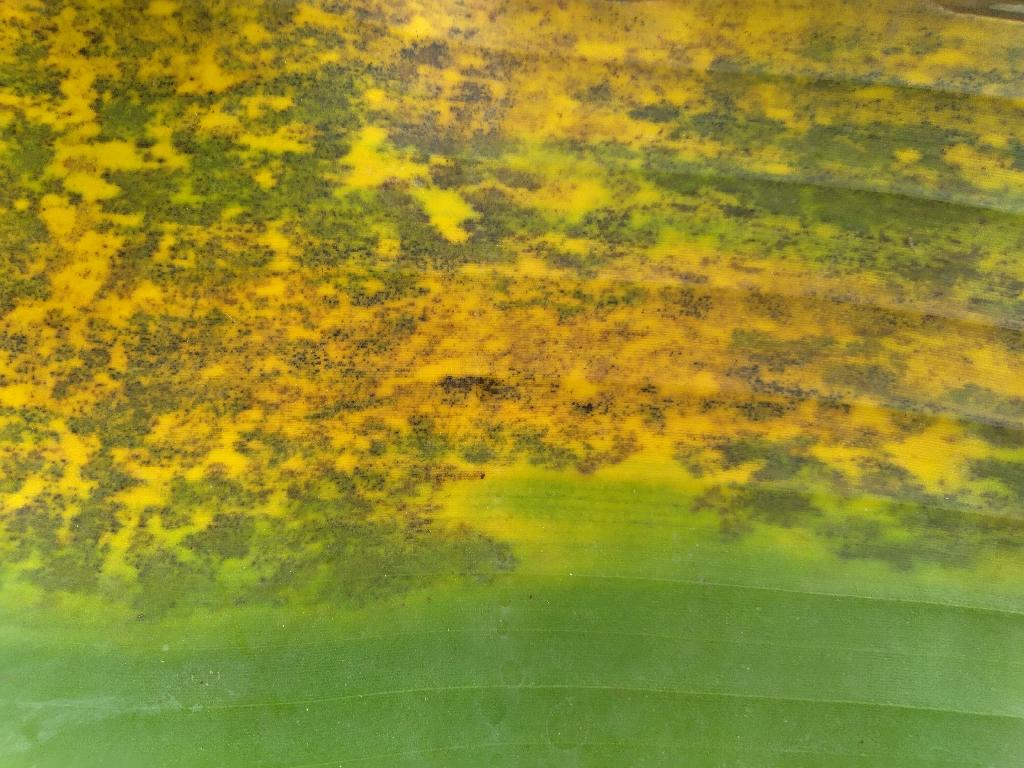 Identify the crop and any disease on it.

banana, black sigatoka
